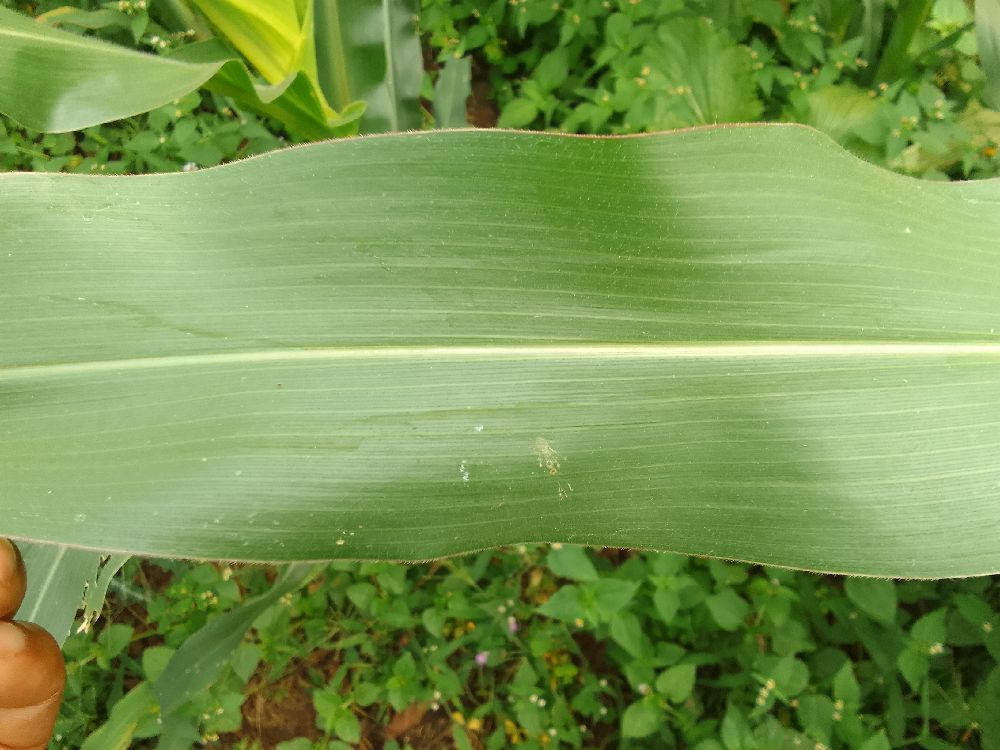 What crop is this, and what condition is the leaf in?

maize, healthy
